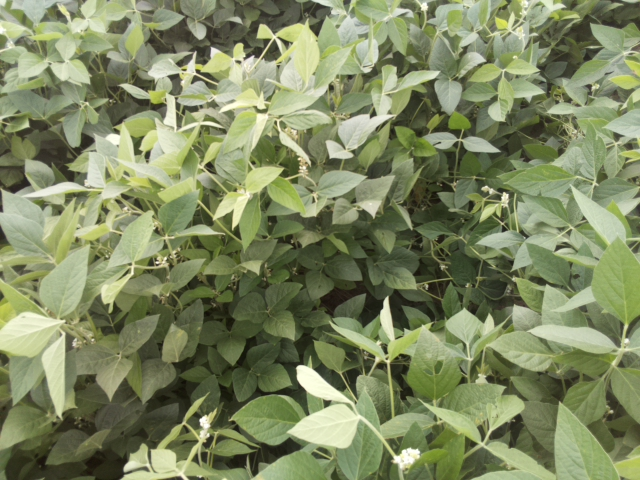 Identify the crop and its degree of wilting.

soybean, leaflets folding inward at secondary pulvinus with no turgor loss in leaflets or petioles
